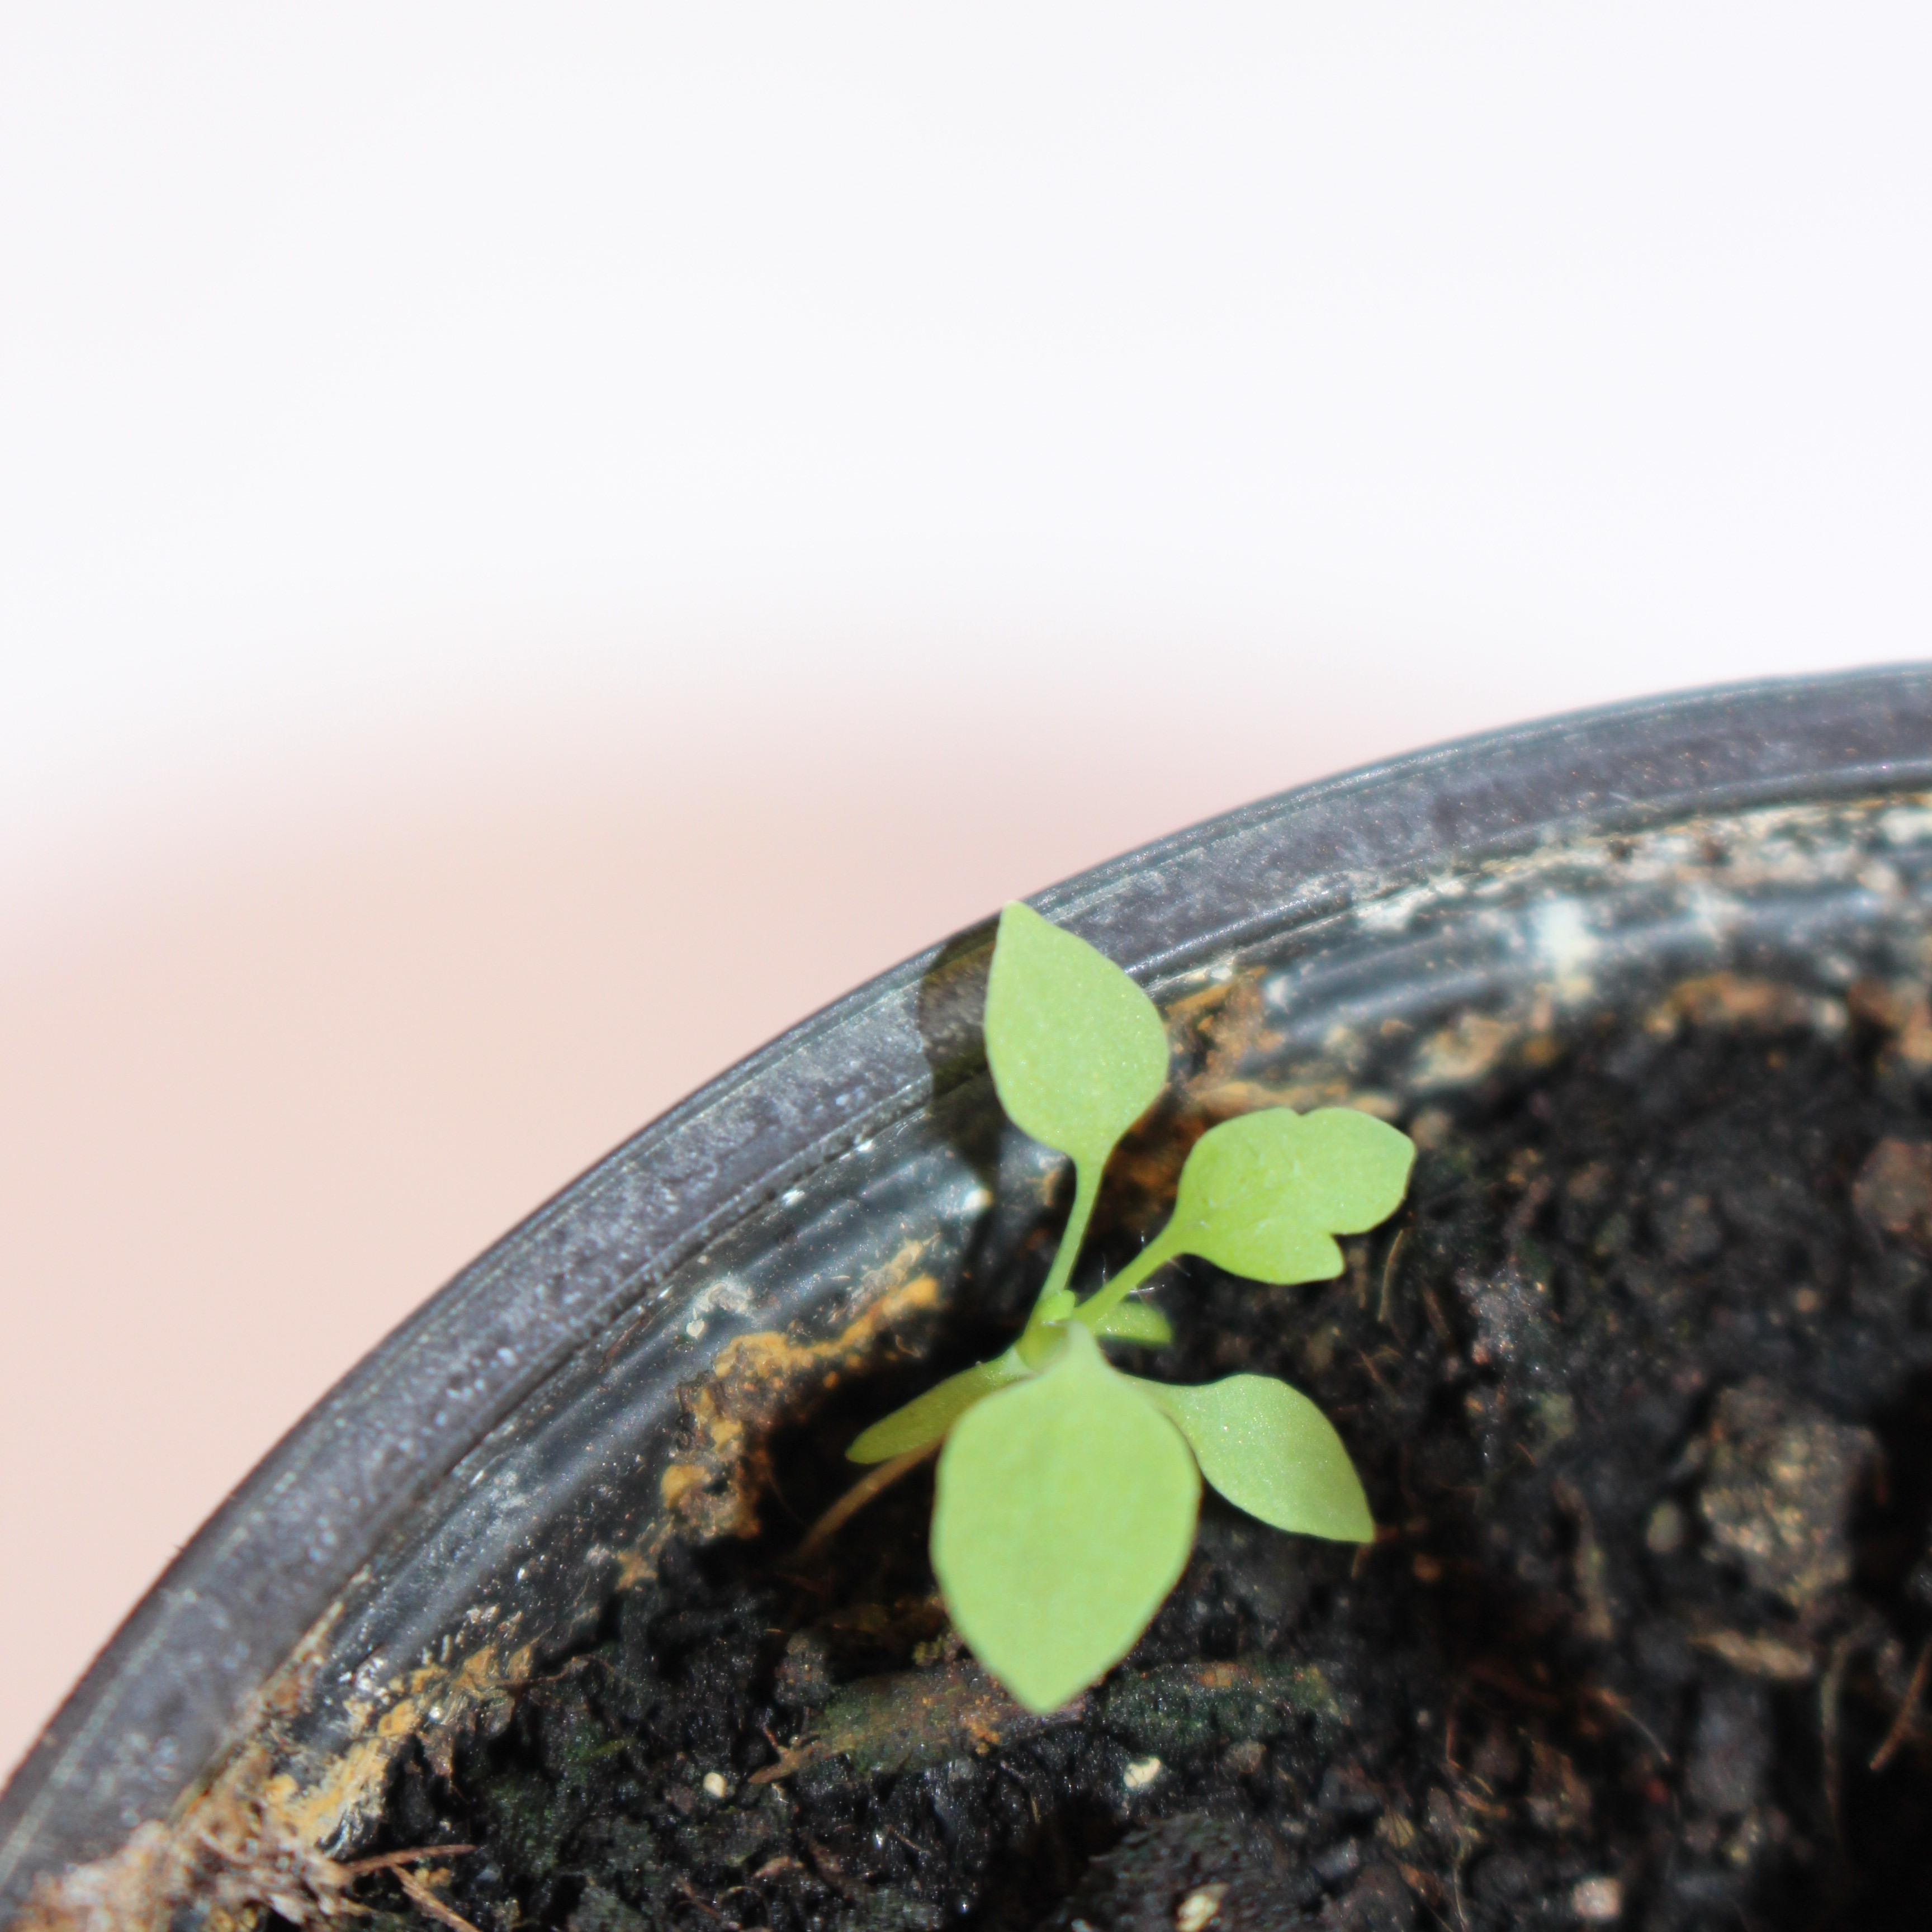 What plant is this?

Papaver rhoeas
